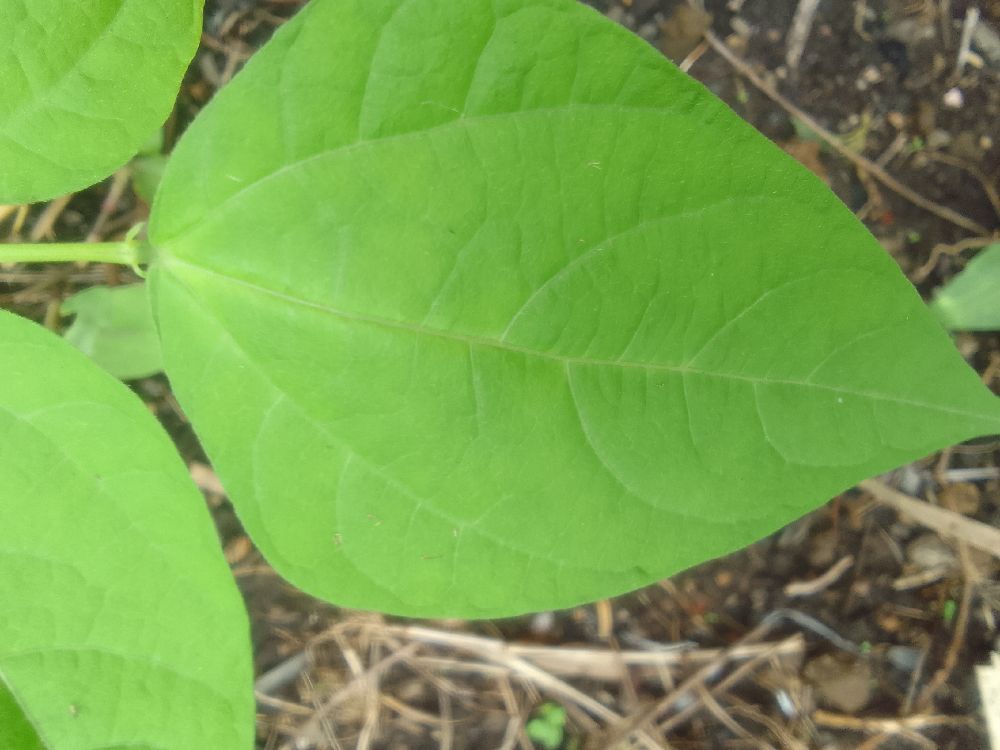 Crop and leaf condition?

common bean, healthy
